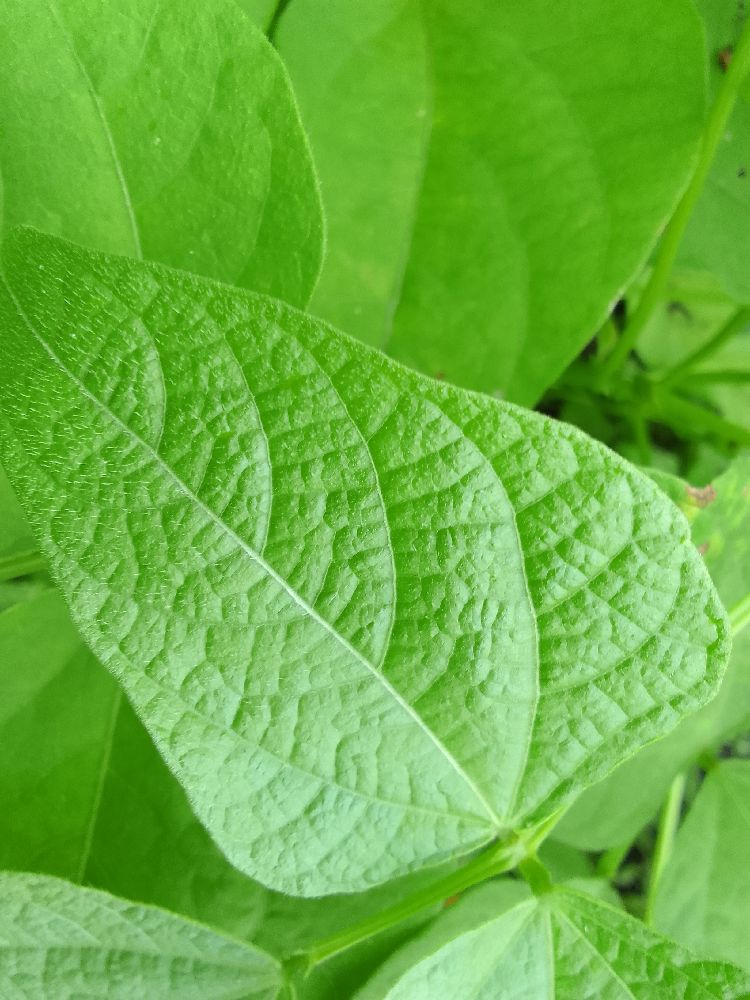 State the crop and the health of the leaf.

common bean, healthy
